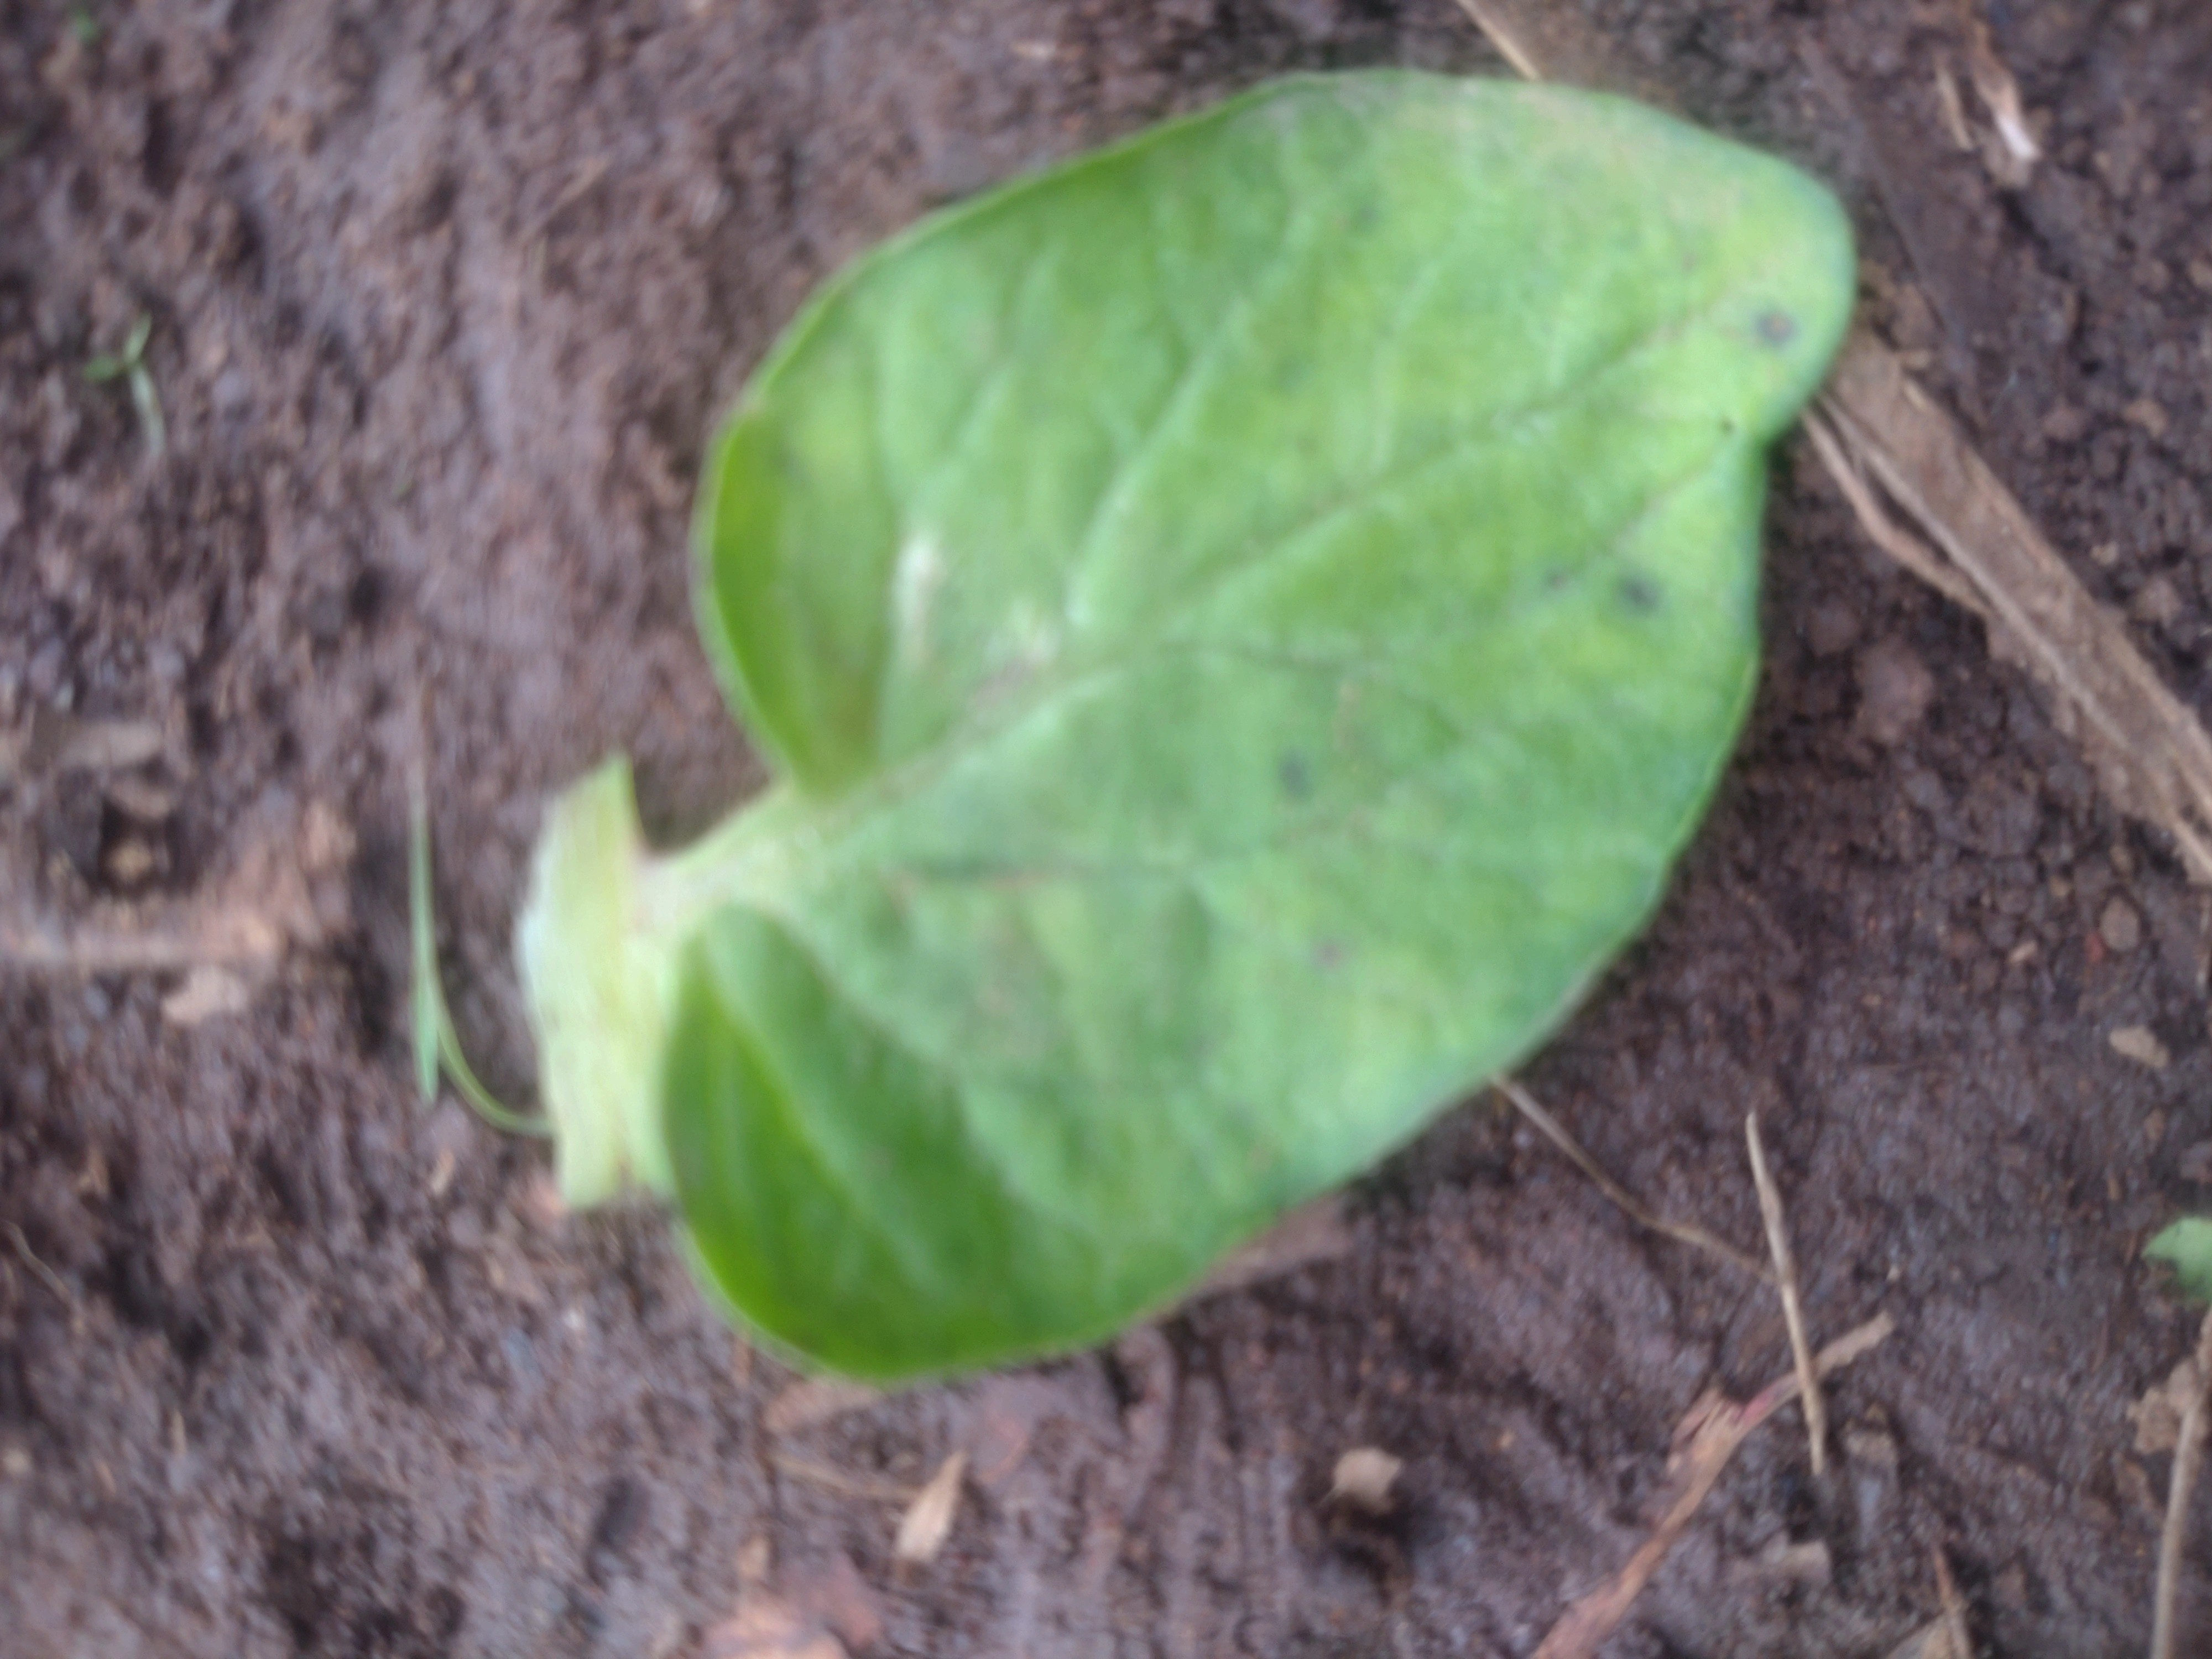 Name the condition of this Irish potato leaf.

late blight
